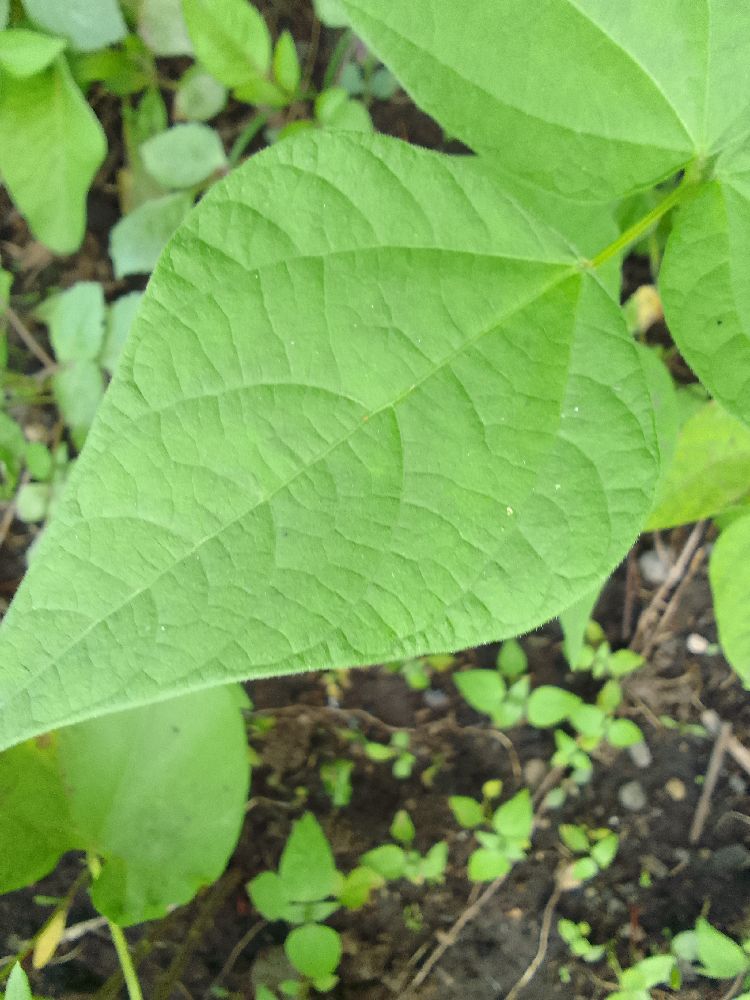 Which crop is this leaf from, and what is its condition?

common bean, healthy
